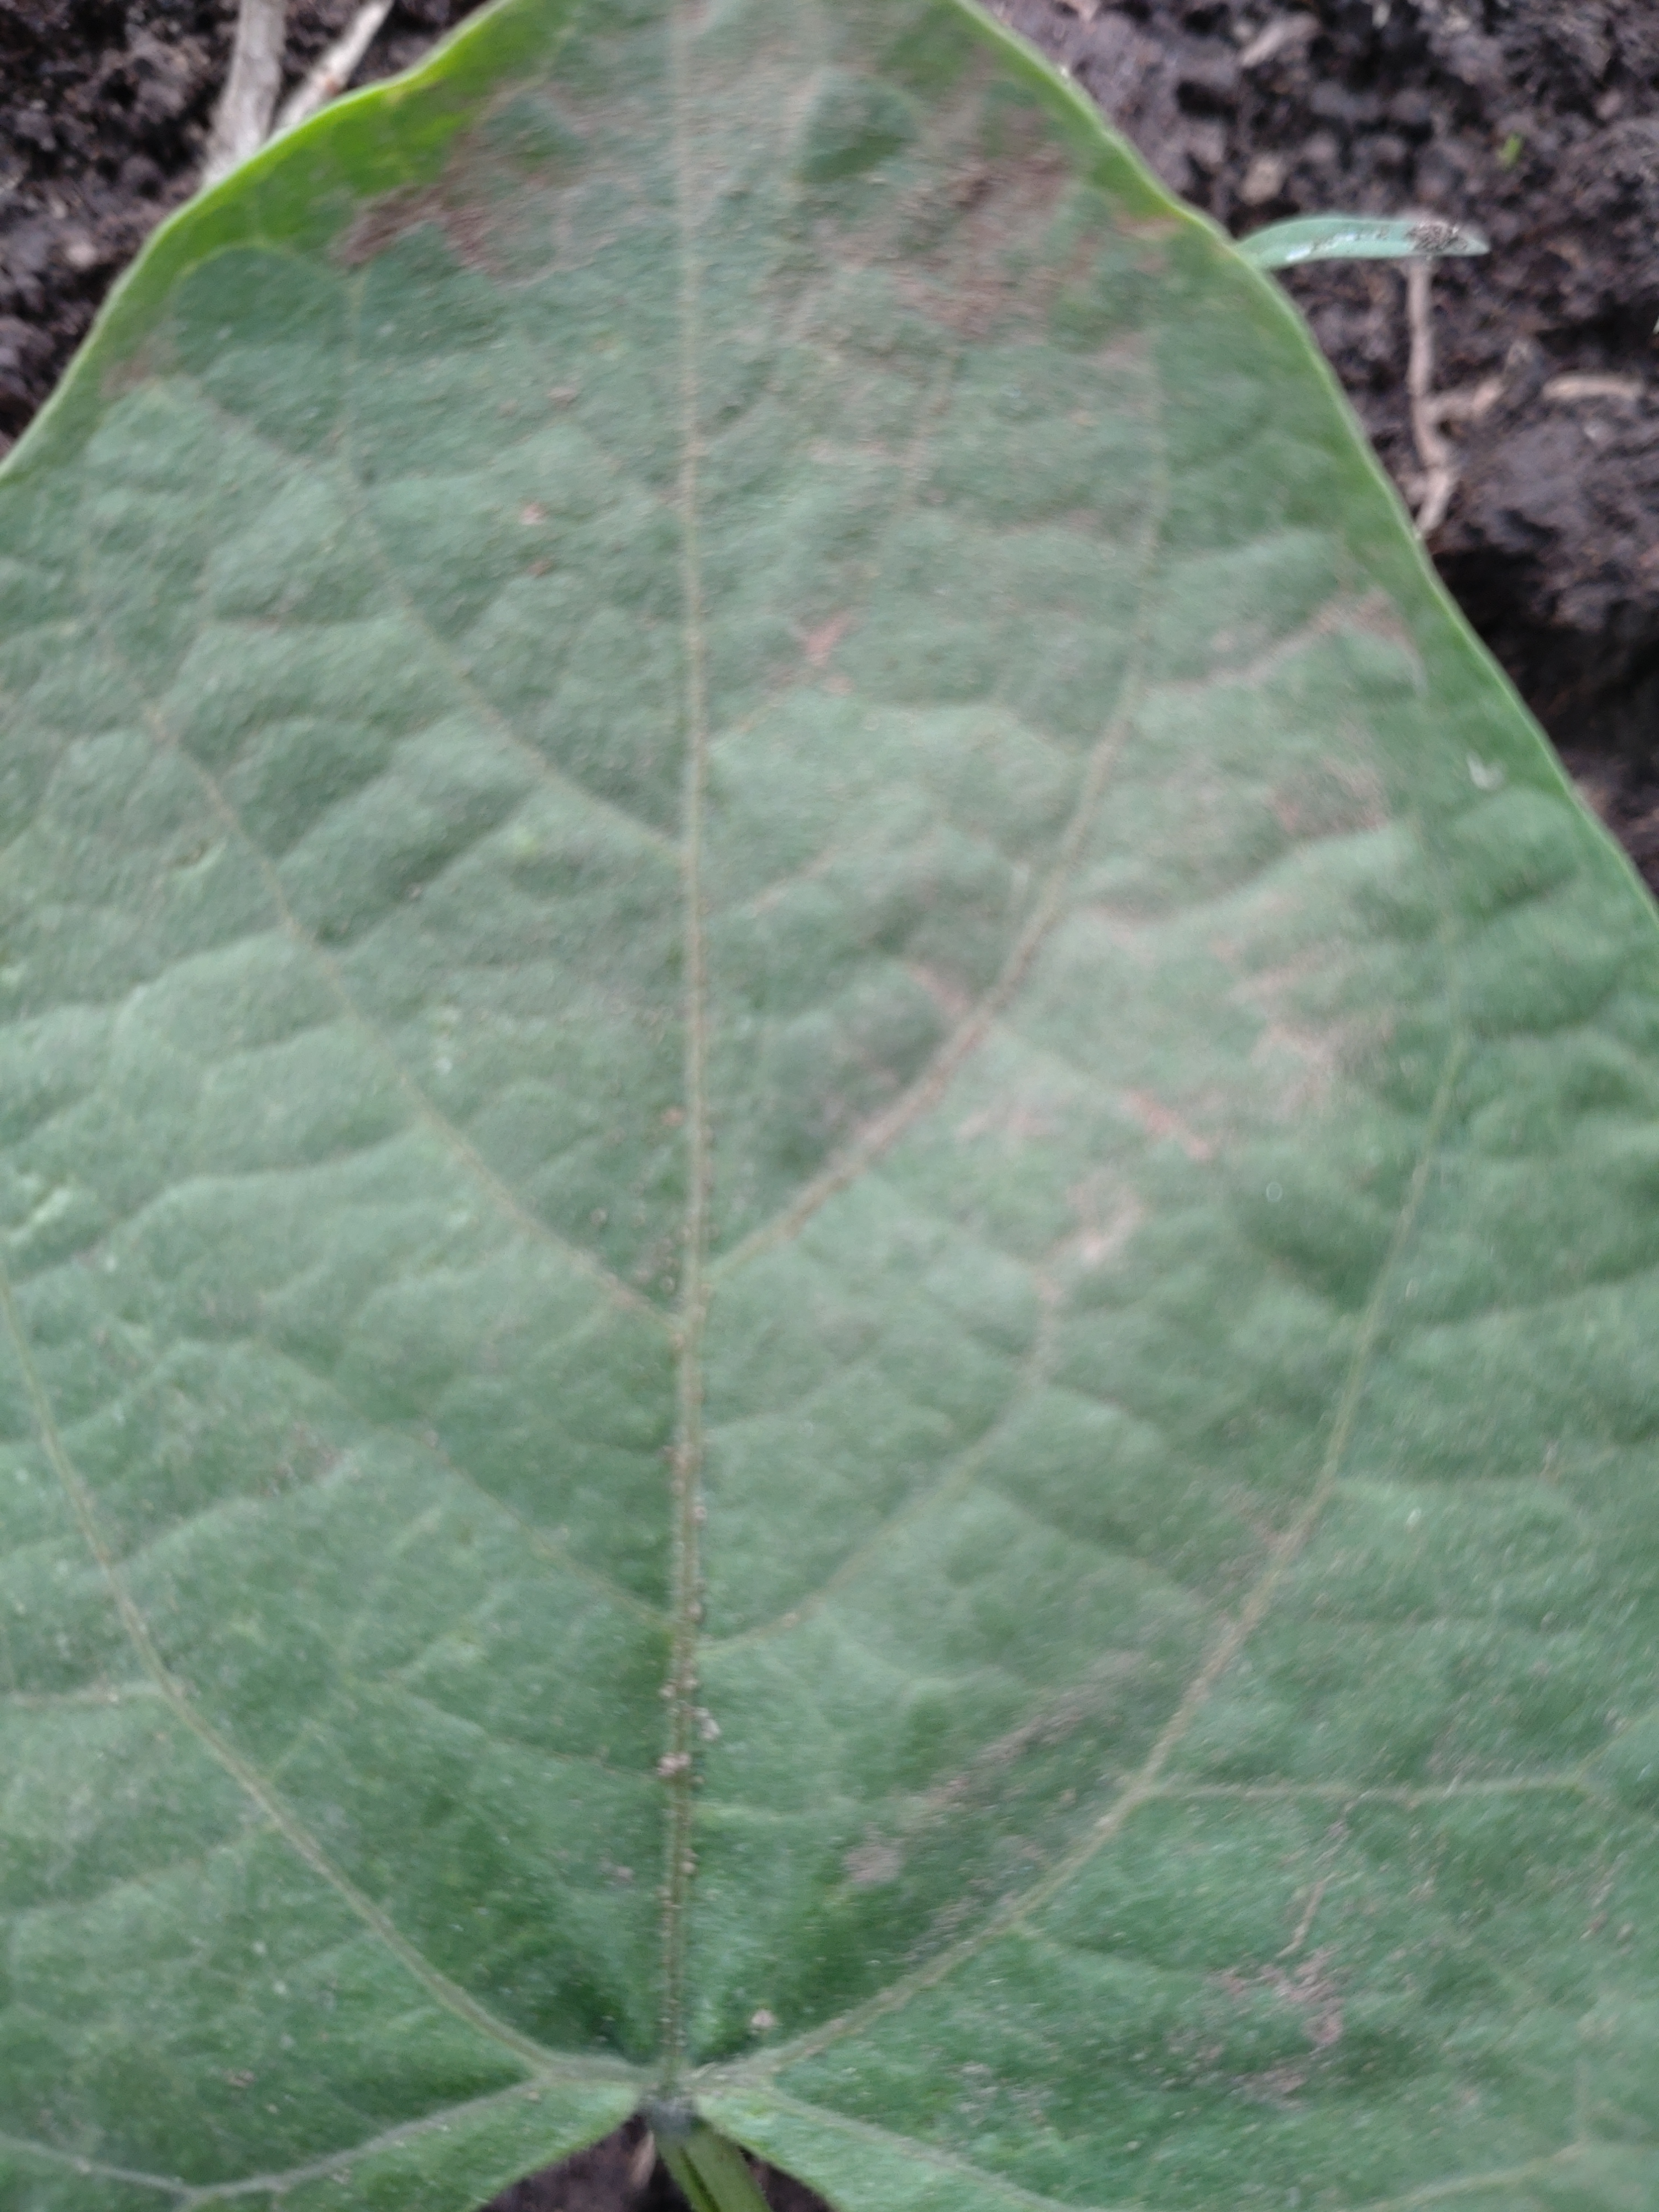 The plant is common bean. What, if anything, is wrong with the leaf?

healthy
